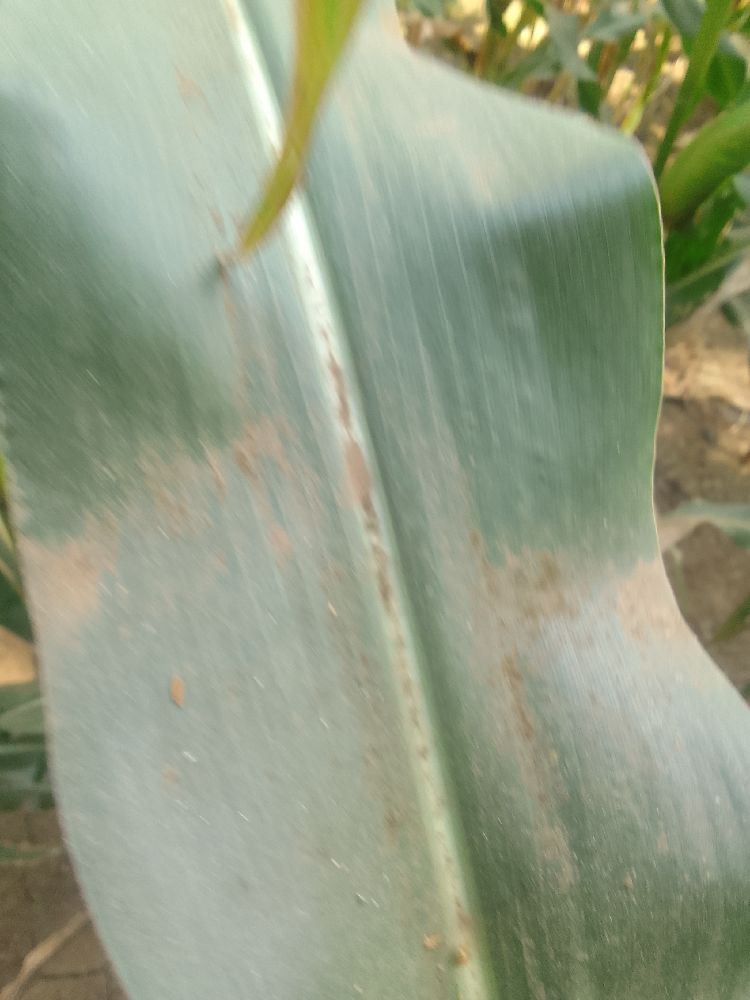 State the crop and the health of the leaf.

maize, healthy
